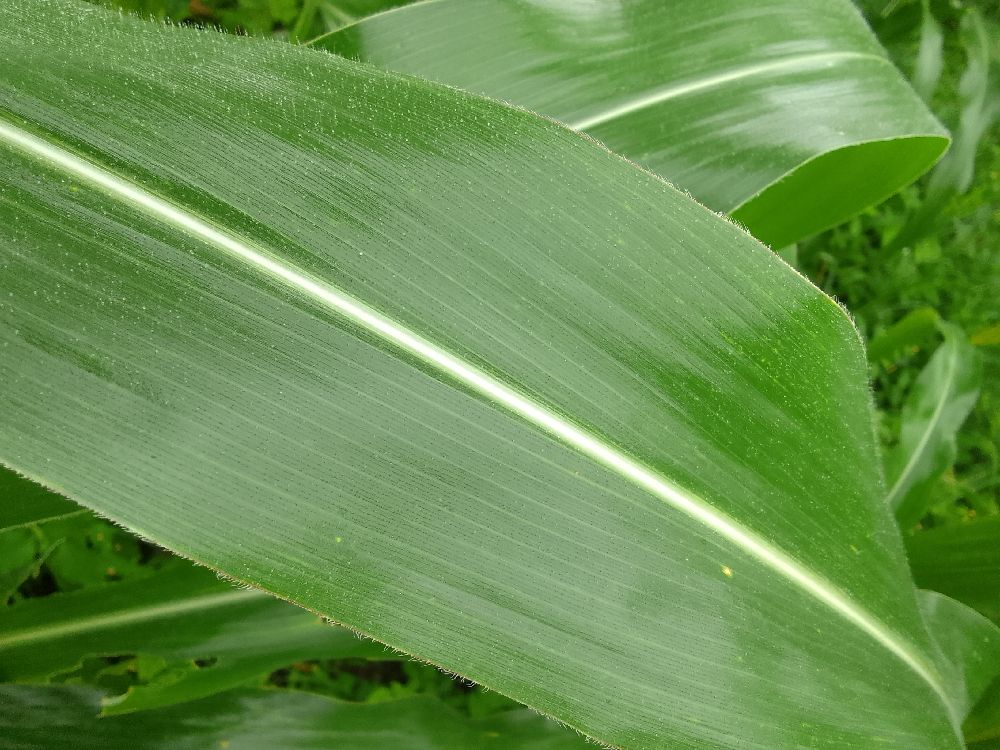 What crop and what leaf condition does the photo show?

maize, healthy
